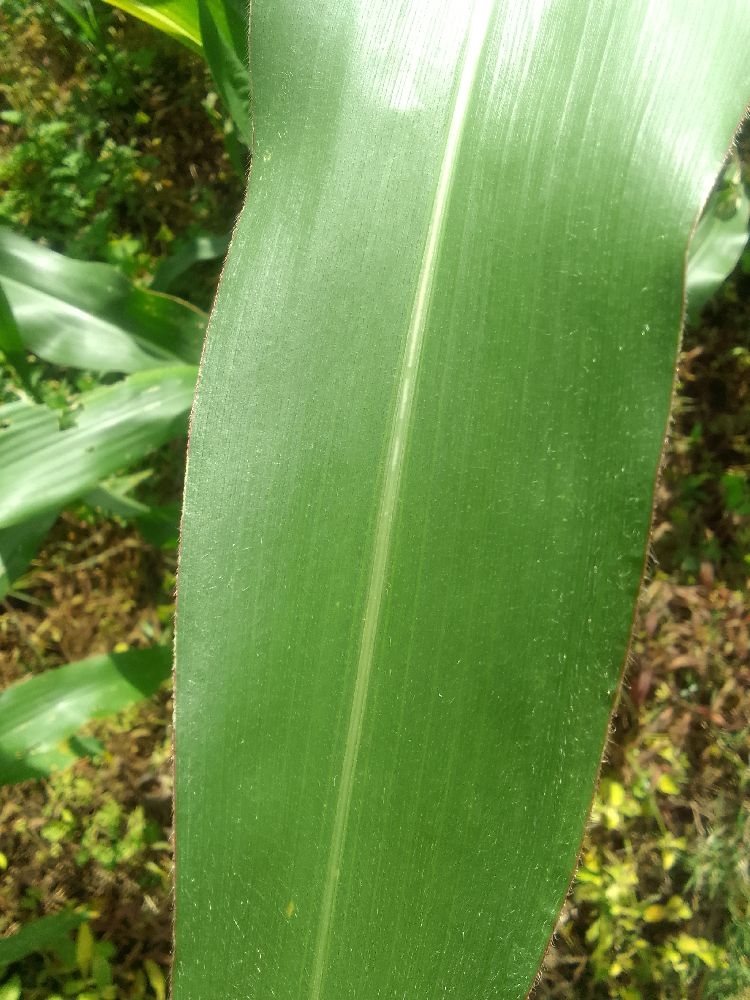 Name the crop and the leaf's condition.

maize, healthy
